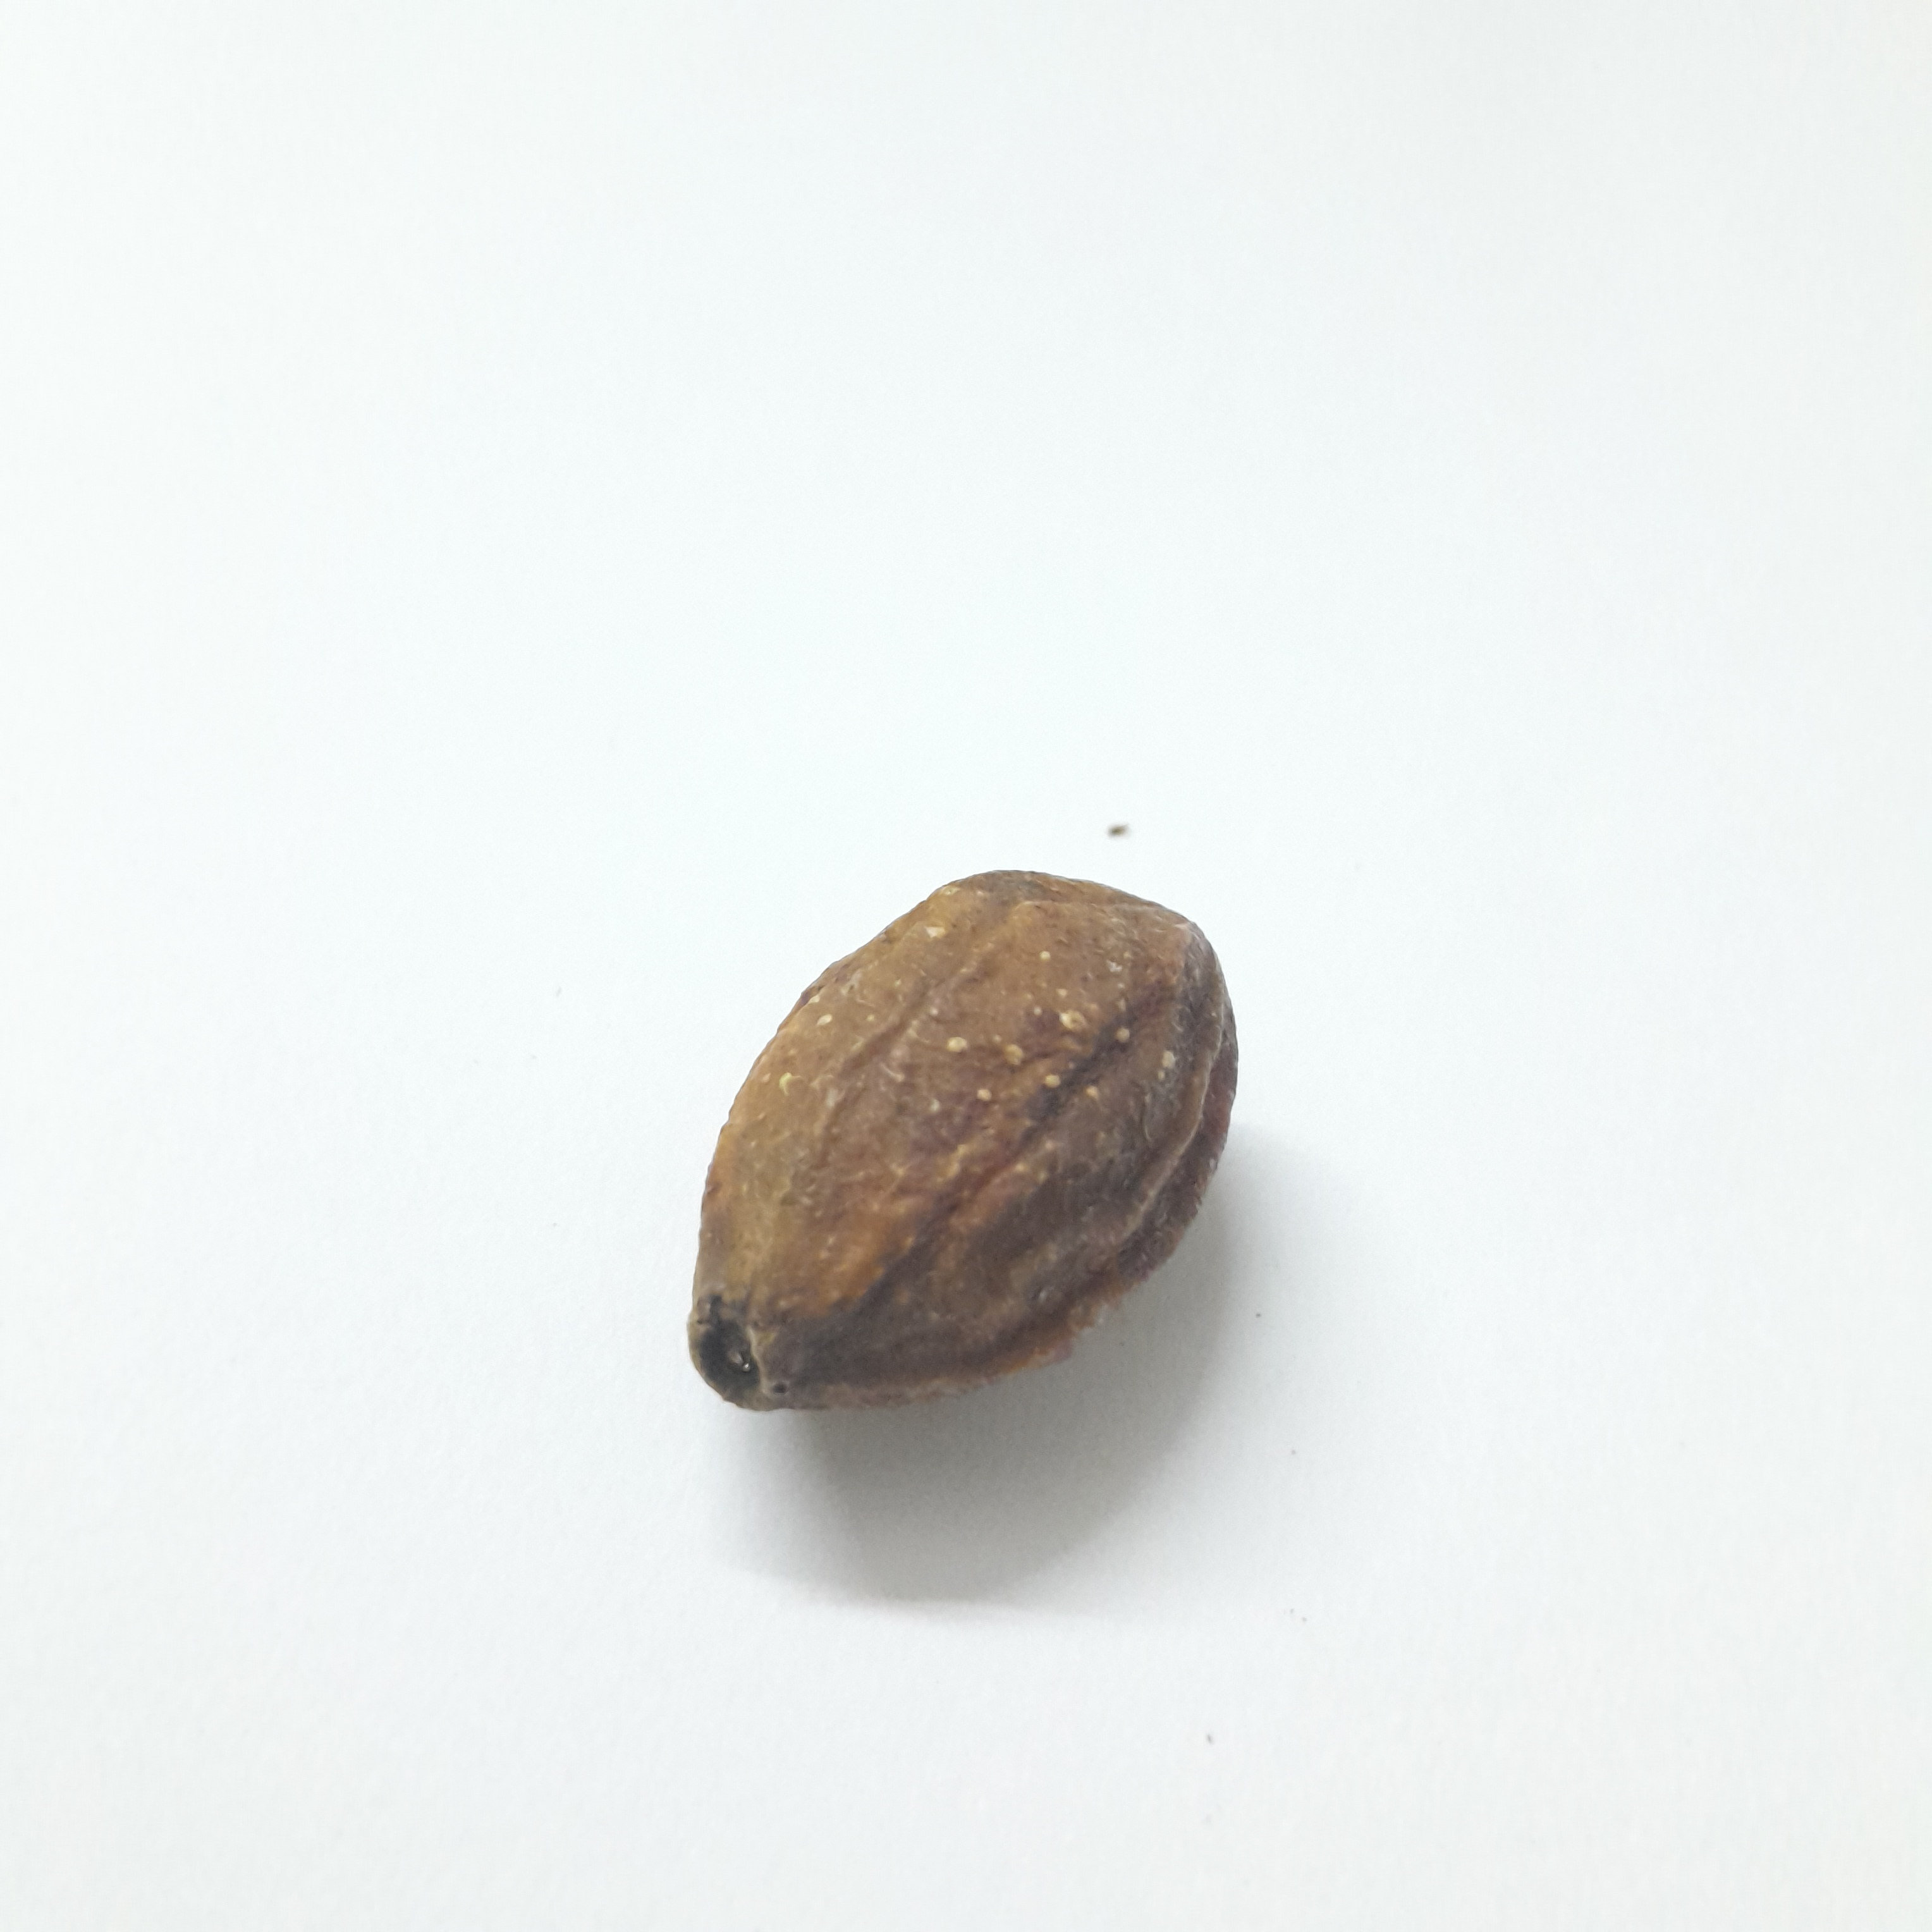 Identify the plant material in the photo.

hirdaa
